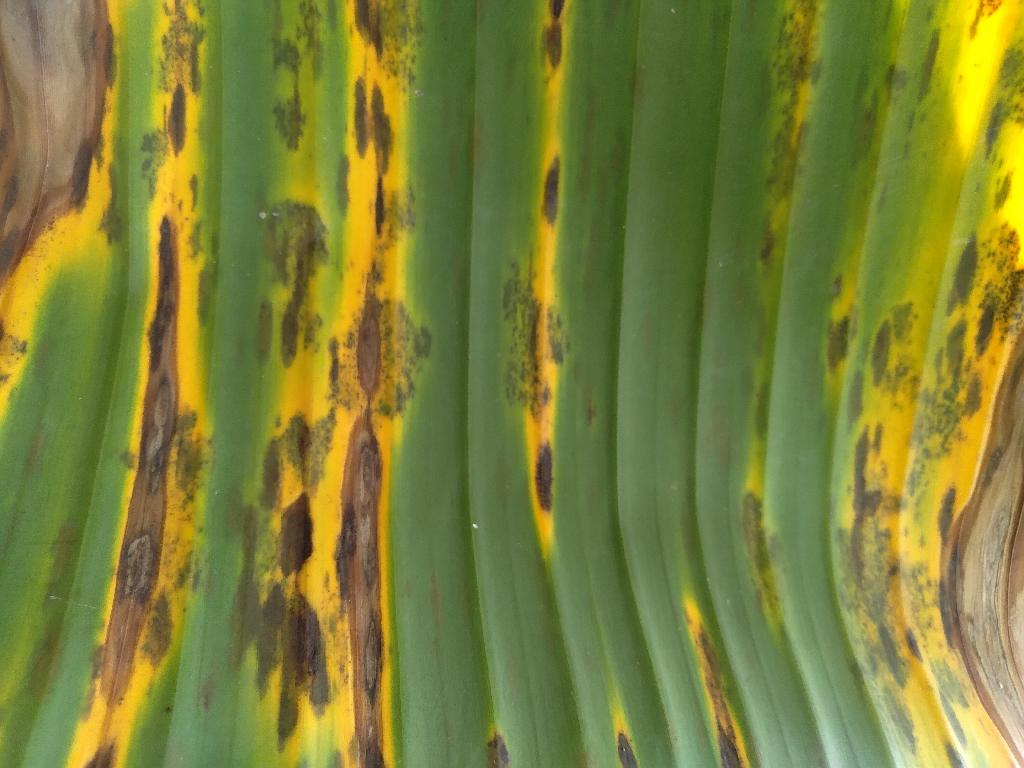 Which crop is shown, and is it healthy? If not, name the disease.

banana, black sigatoka
